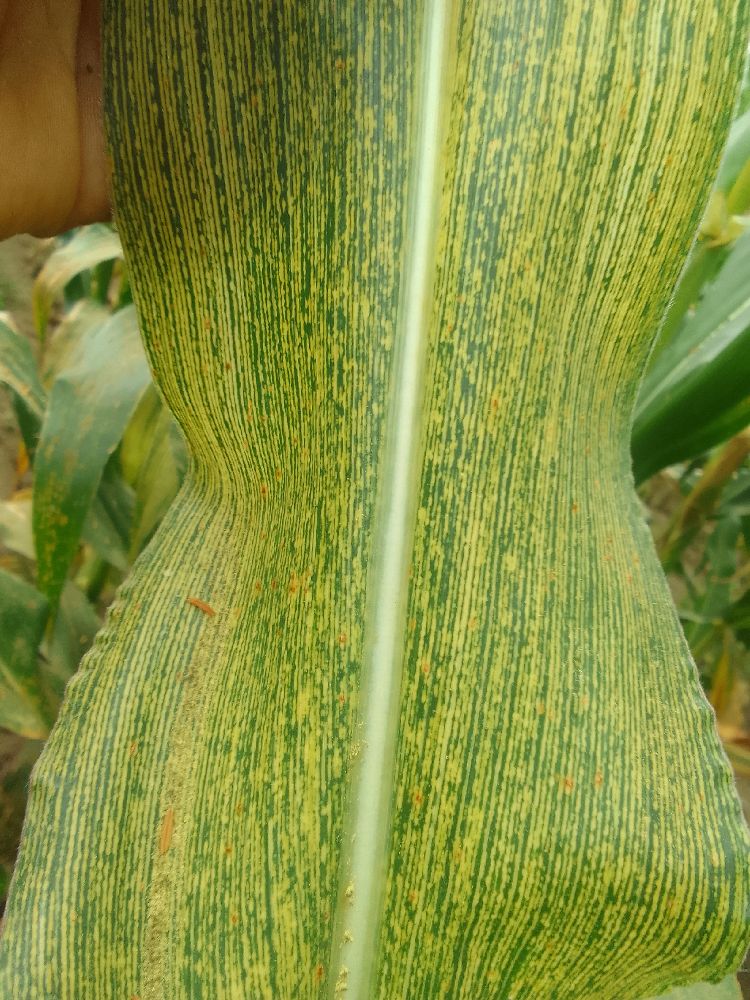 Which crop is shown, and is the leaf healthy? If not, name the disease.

maize, maize streak virus
